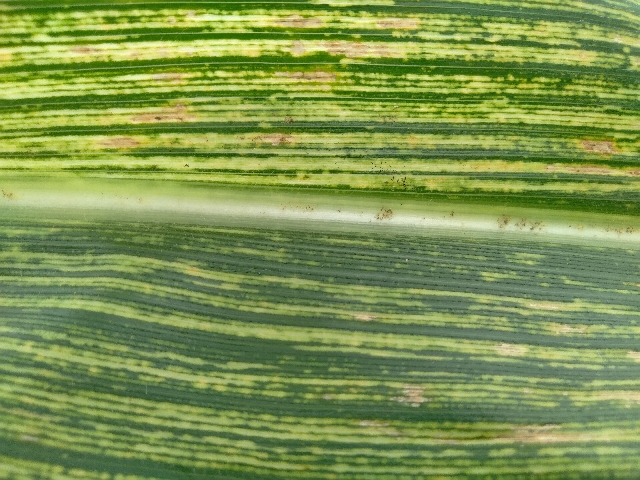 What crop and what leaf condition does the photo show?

maize, maize streak virus
